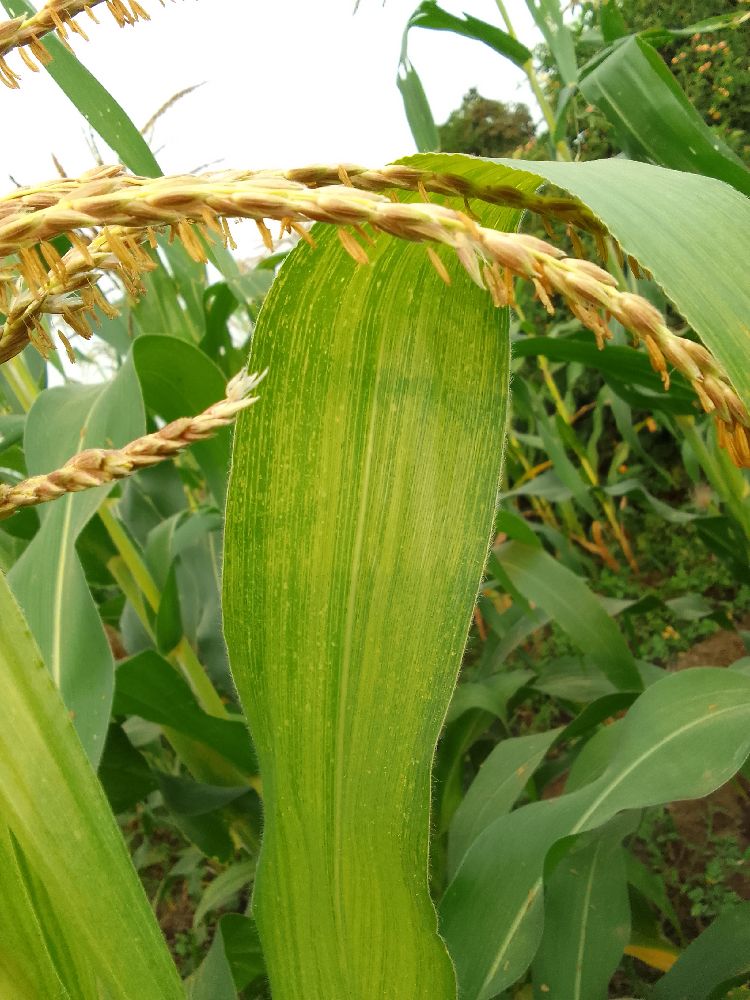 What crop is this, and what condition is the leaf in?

maize, maize lethal necrosis
